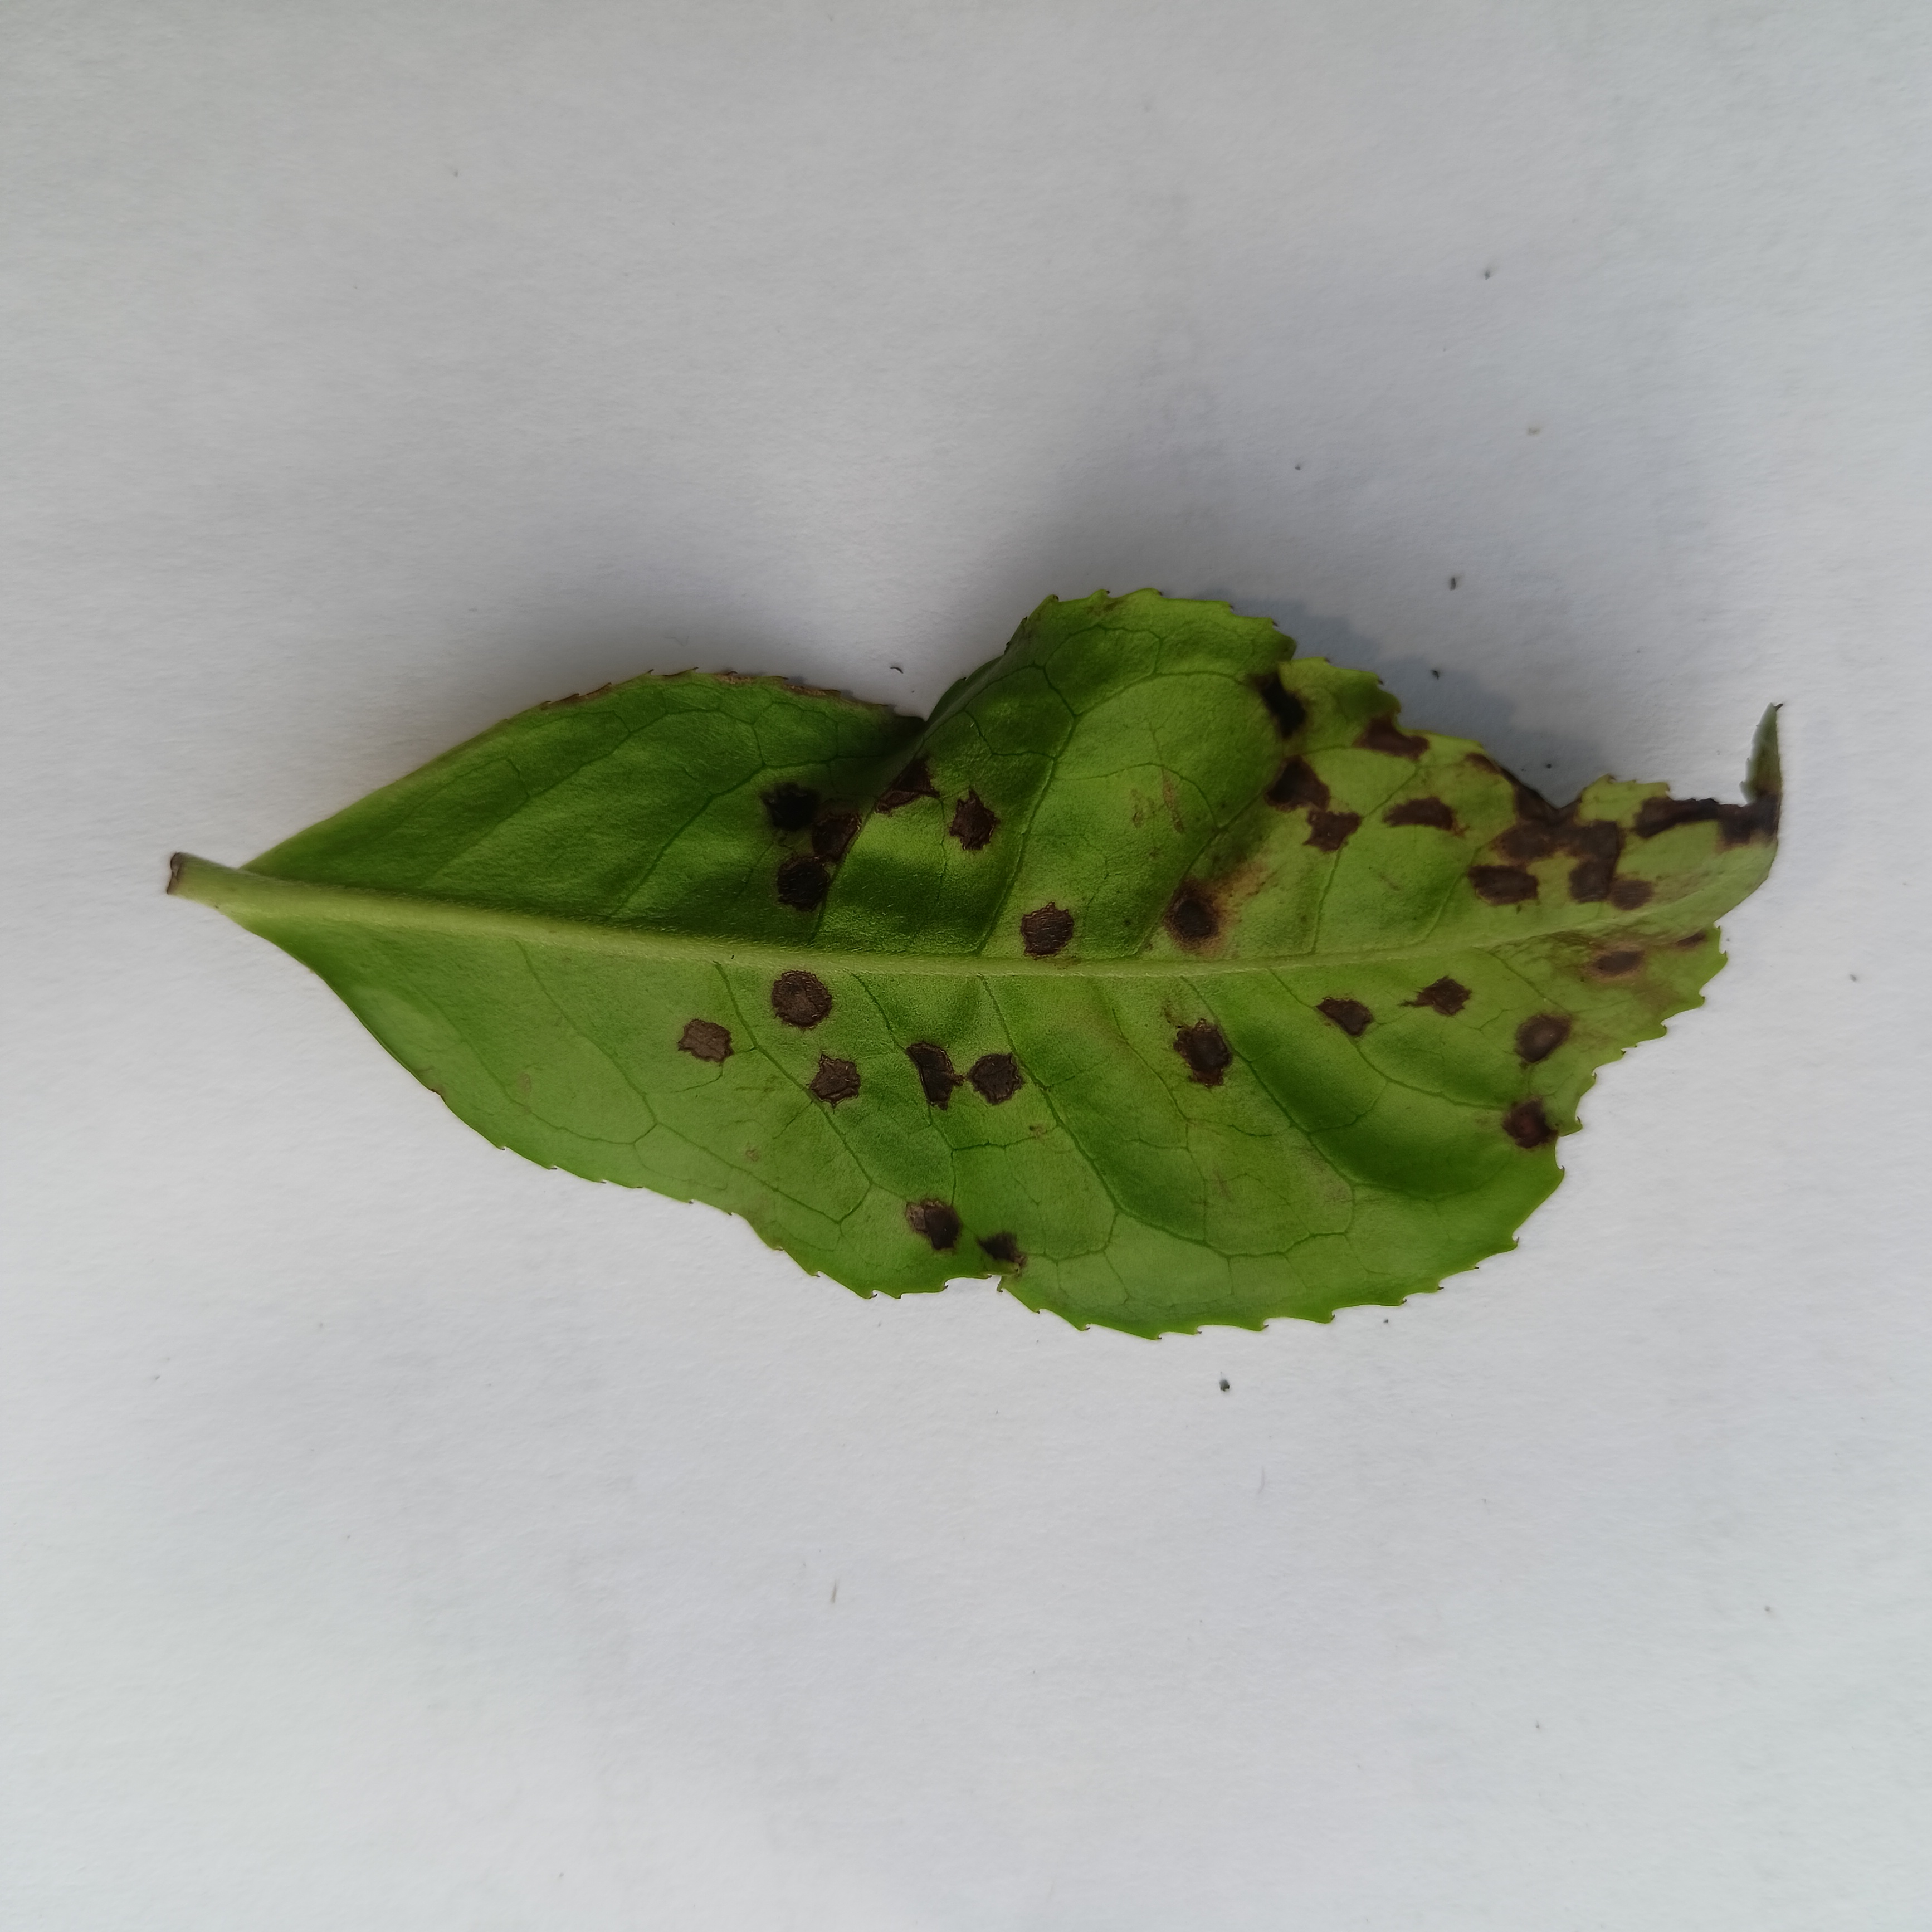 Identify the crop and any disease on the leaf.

tea, helopeltis
